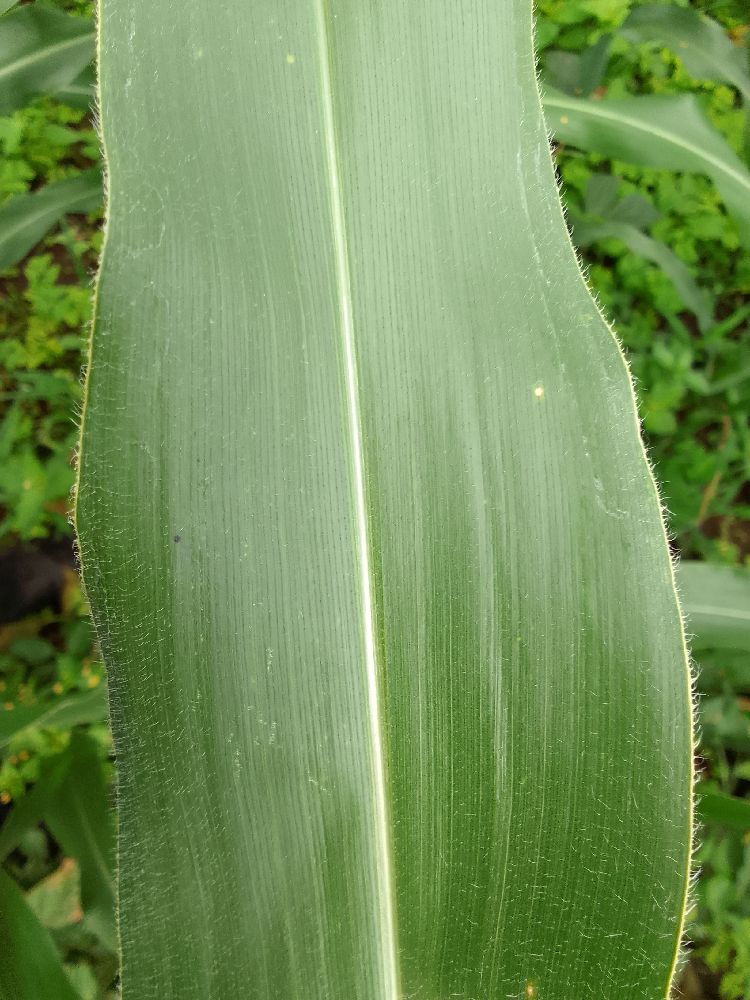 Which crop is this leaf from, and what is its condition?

maize, healthy
